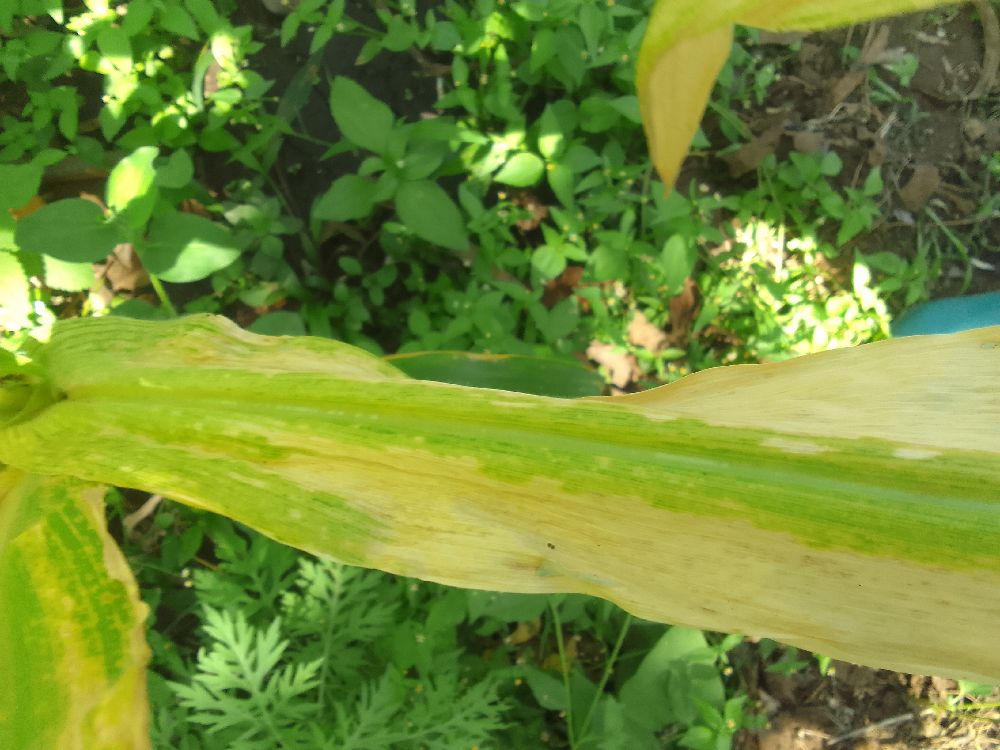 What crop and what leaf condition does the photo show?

maize, maize lethal necrosis
